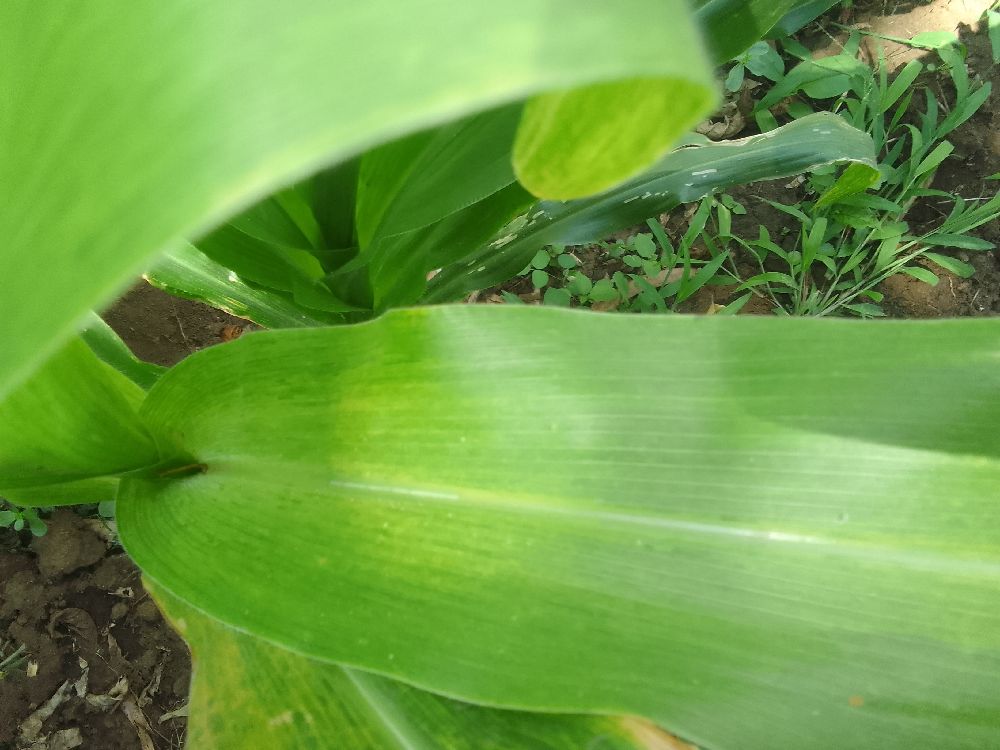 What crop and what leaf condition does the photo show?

maize, maize lethal necrosis
